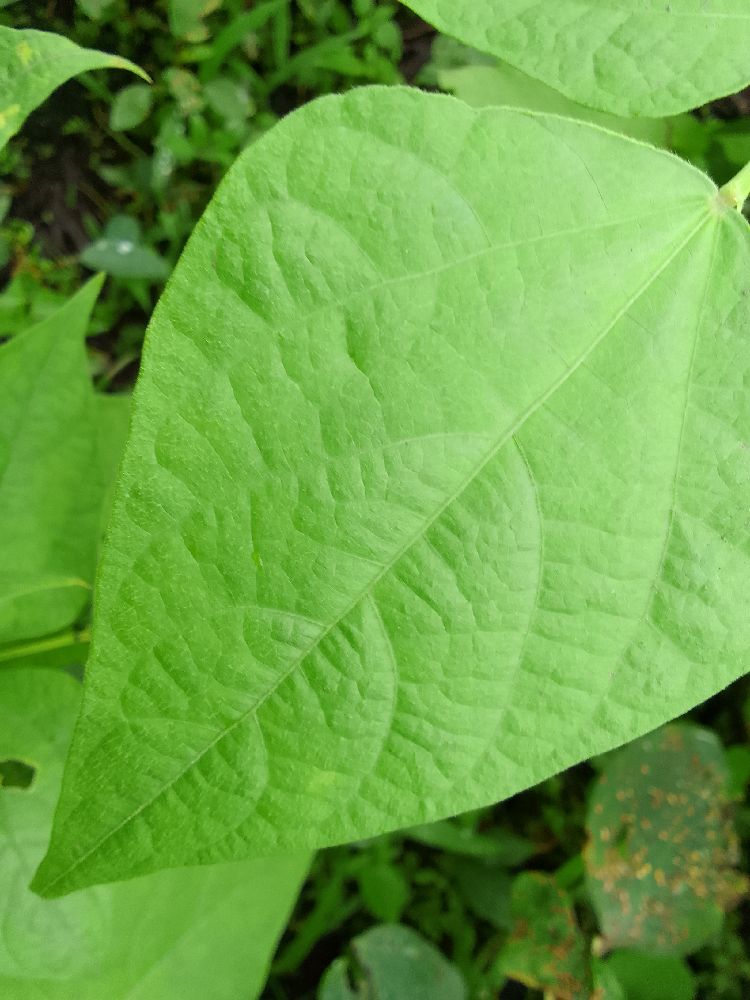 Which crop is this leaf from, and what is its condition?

maize, healthy
